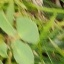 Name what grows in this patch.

unstructured weed
